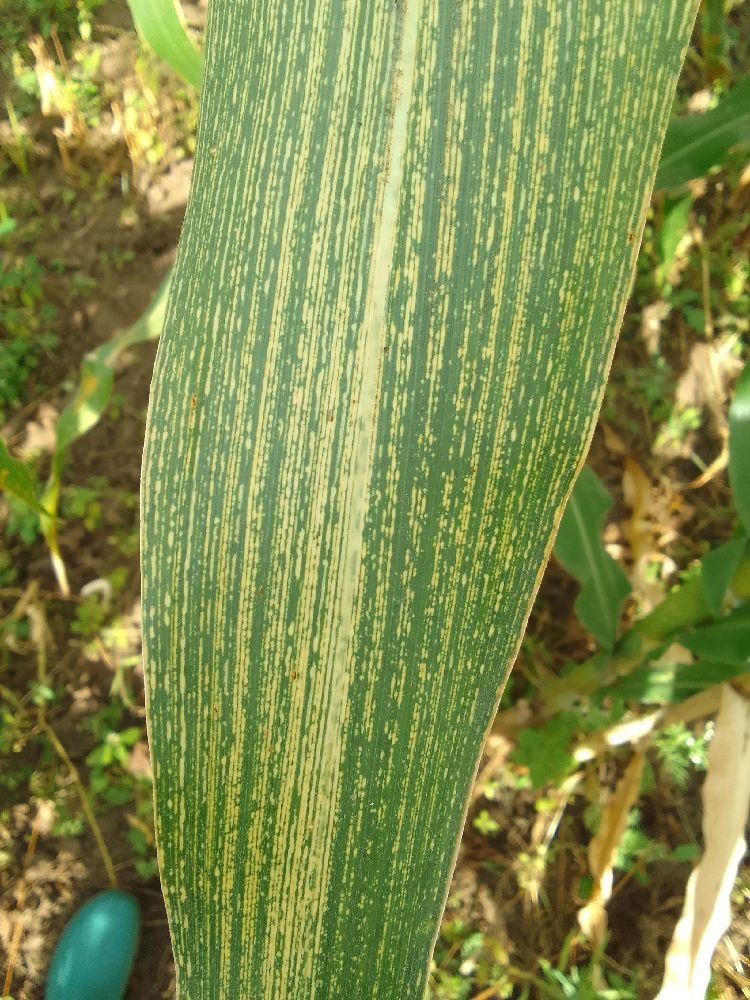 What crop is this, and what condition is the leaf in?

maize, maize streak virus
